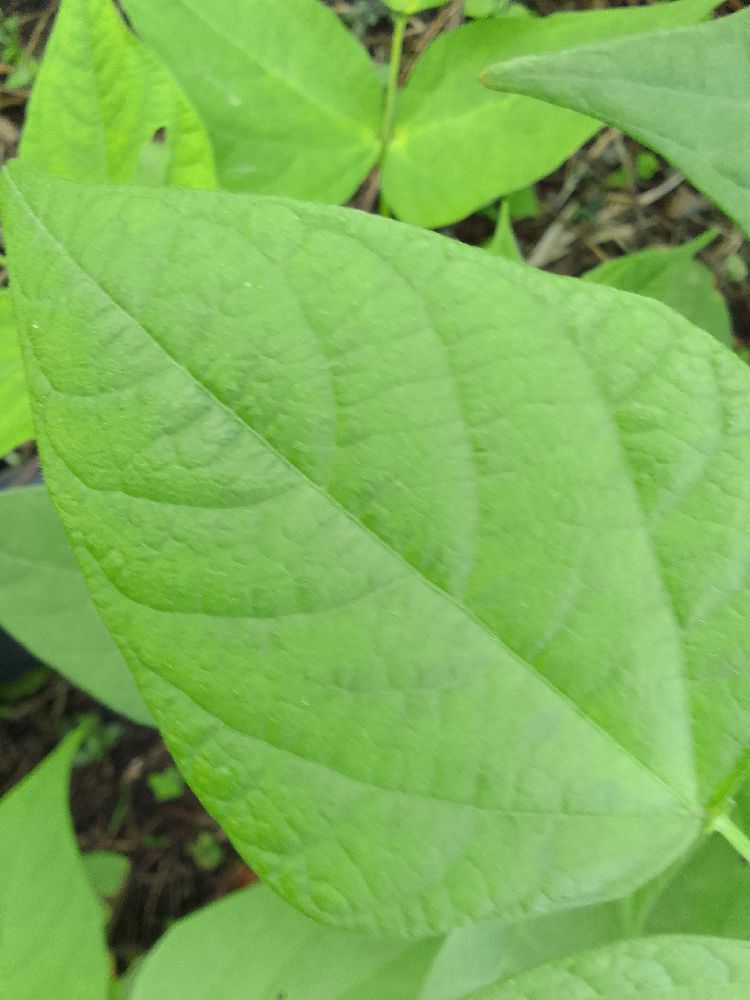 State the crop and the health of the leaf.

common bean, healthy
